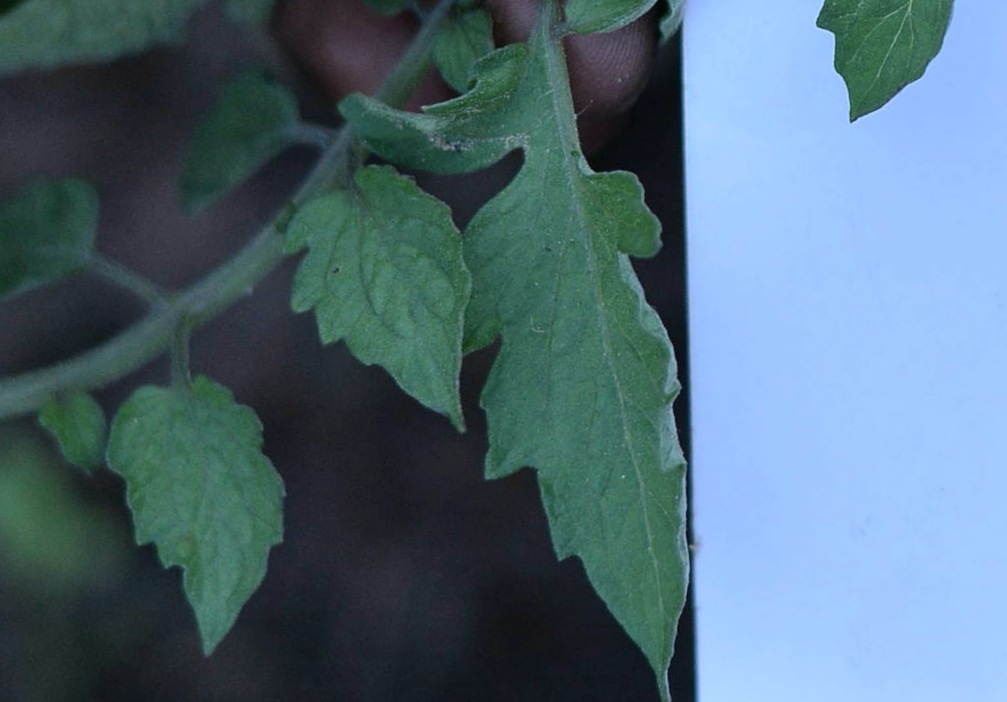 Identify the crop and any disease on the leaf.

tomato, healthy
